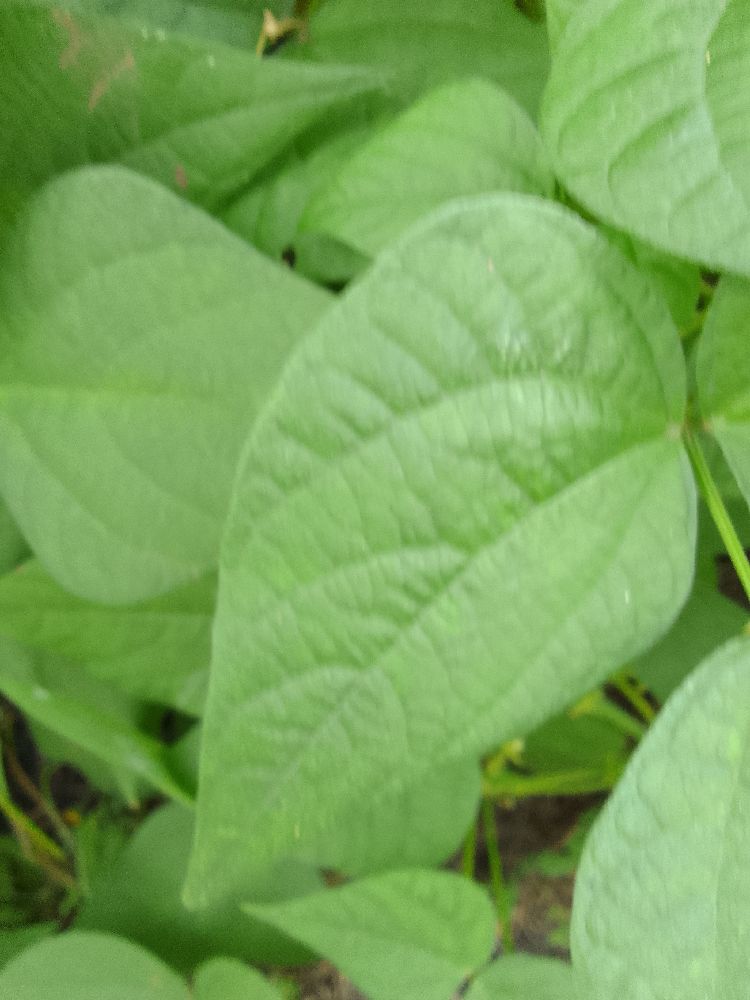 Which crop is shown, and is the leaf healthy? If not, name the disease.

common bean, healthy
